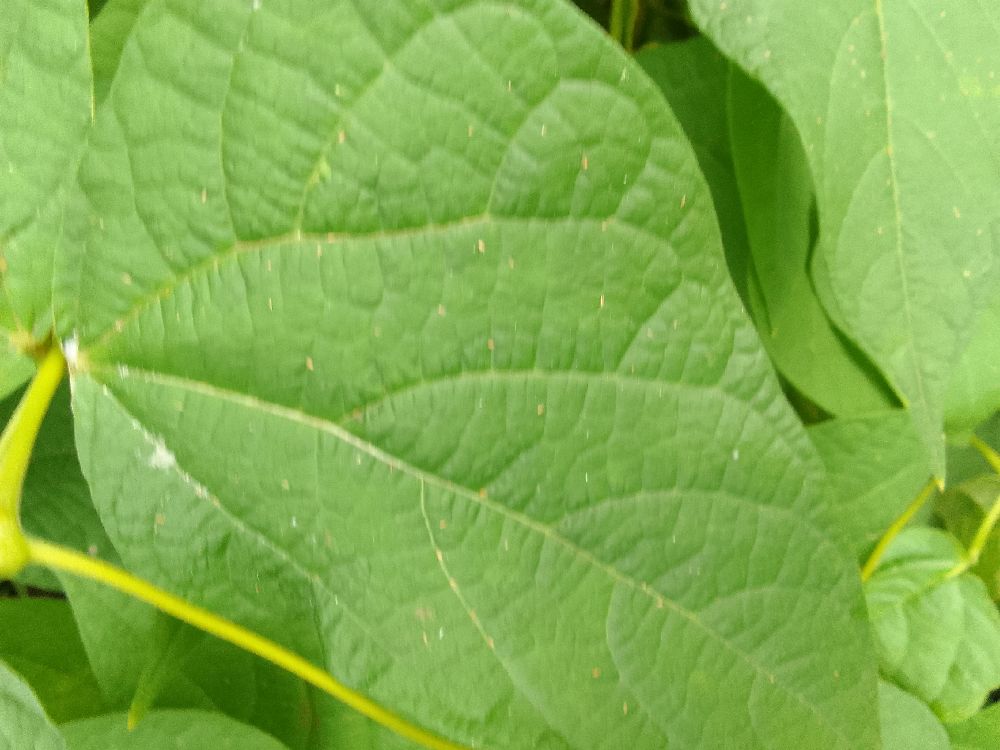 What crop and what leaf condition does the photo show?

common bean, healthy
